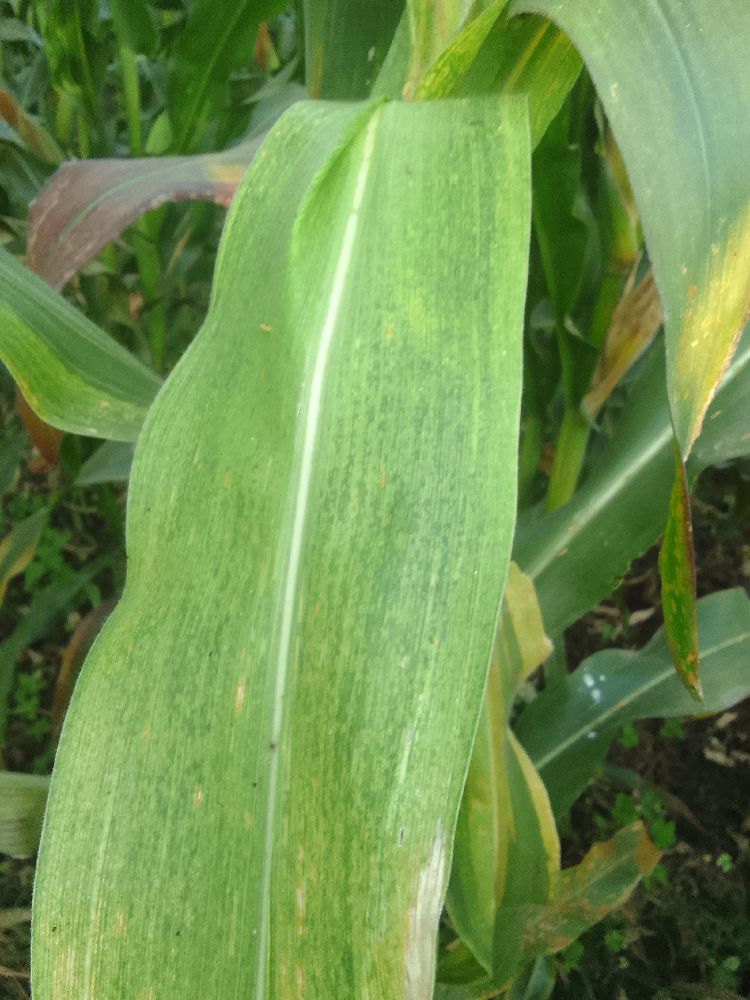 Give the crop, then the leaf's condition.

maize, maize lethal necrosis
